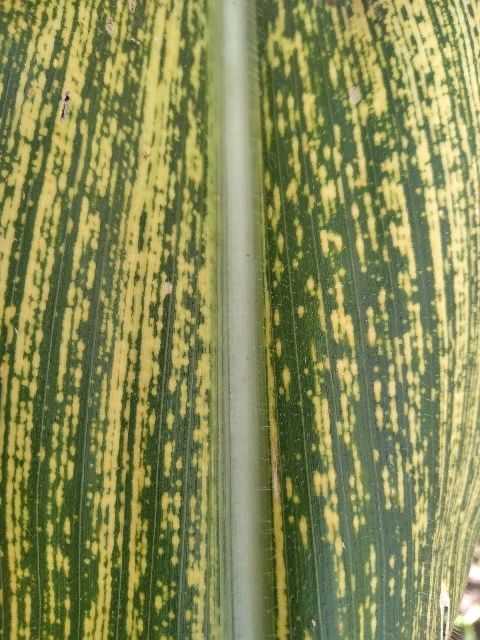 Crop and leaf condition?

maize, maize streak virus
